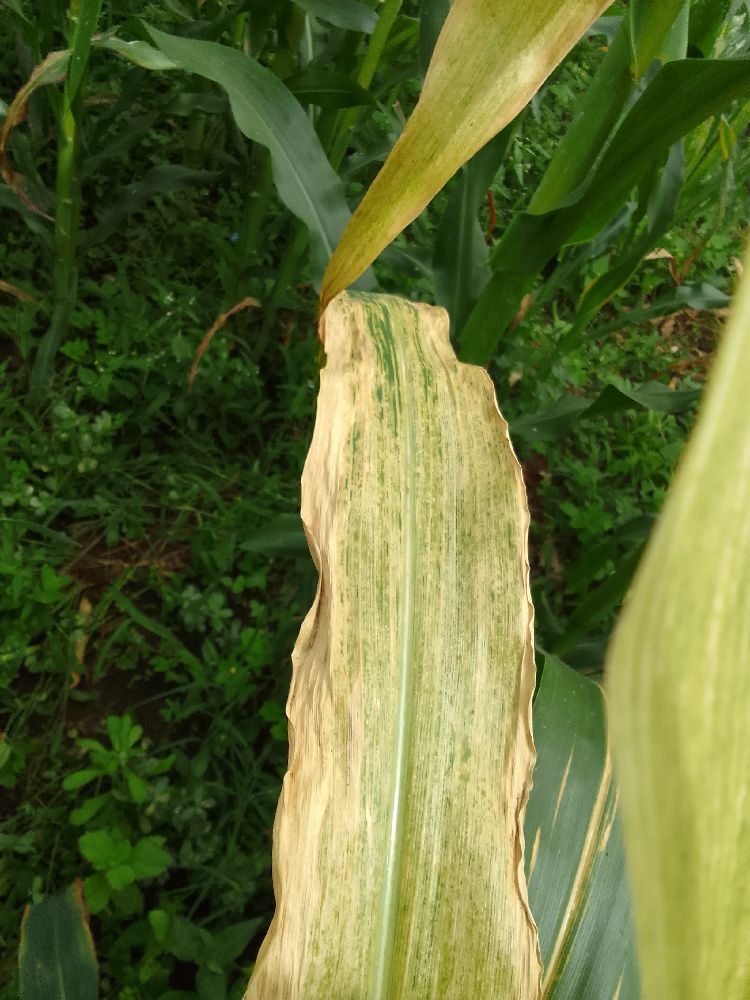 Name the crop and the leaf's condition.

maize, maize lethal necrosis
